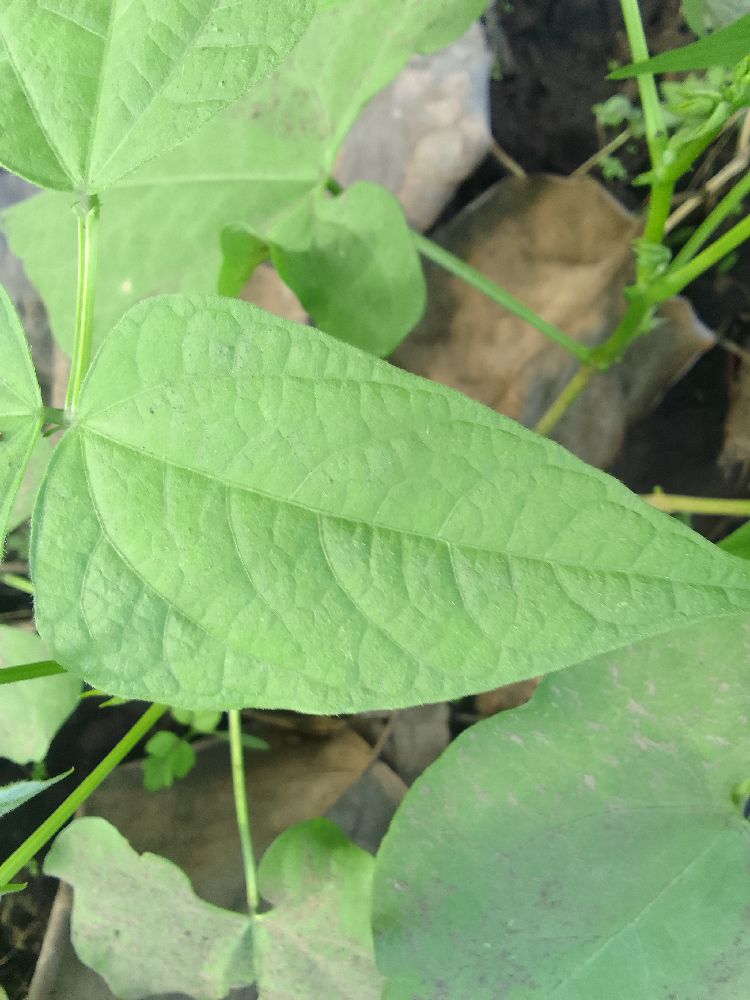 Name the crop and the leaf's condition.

common bean, healthy
